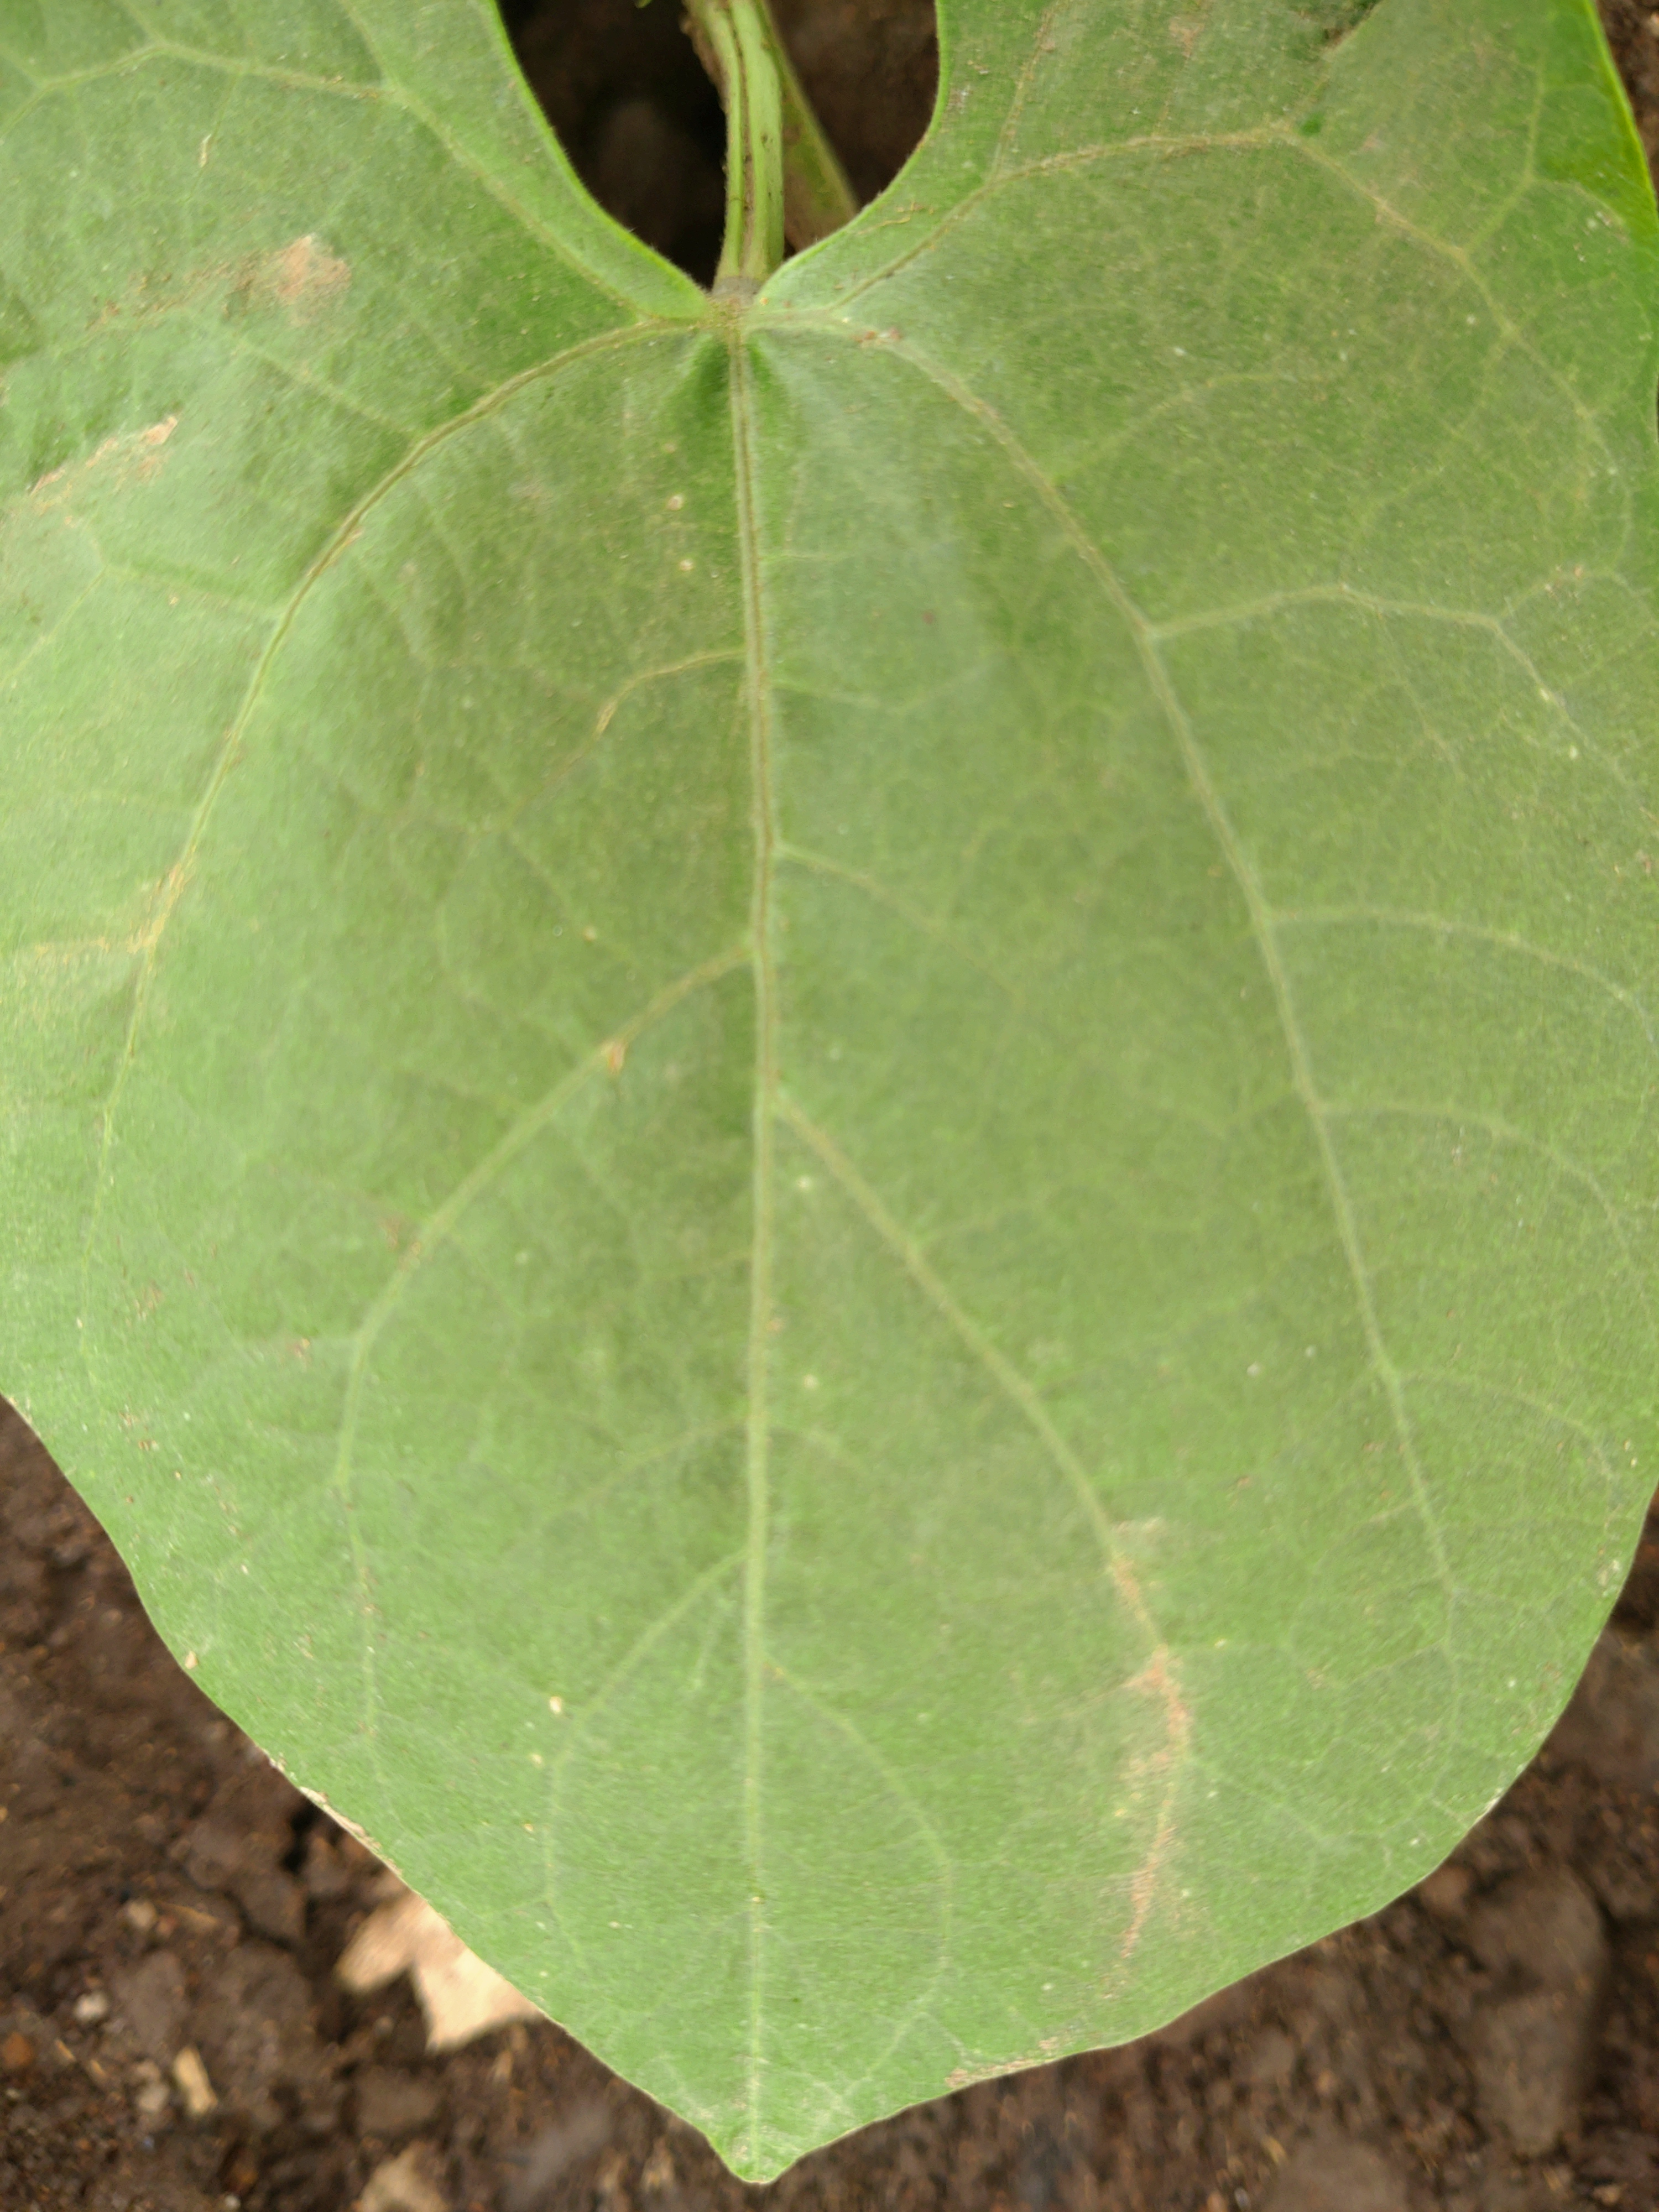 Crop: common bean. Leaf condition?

healthy
